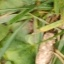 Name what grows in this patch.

grass
